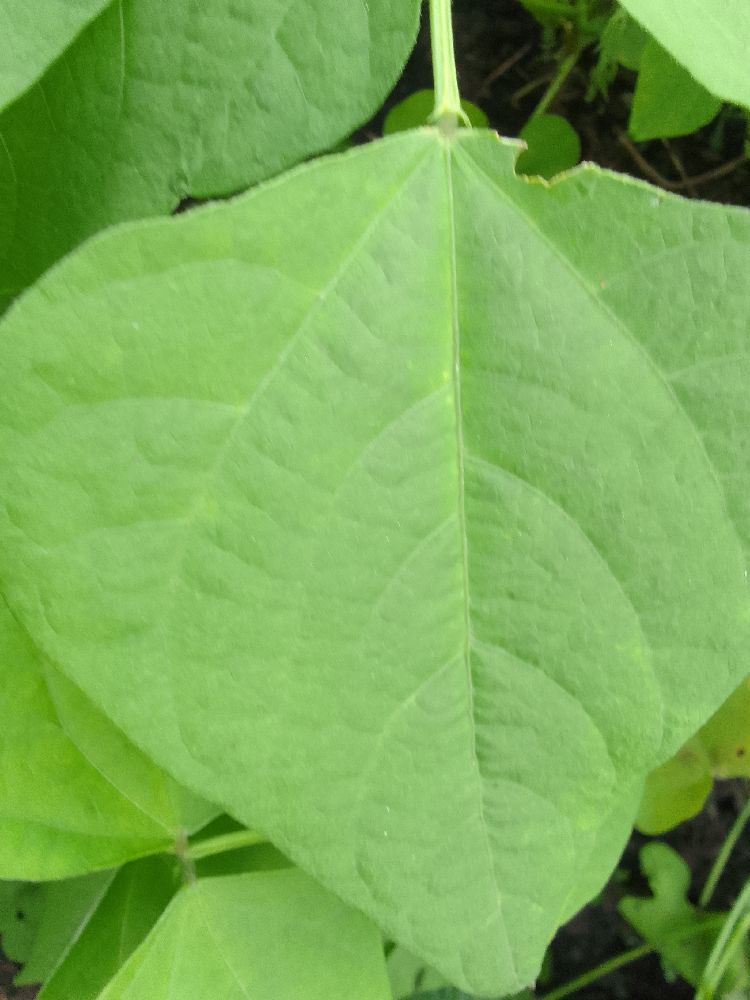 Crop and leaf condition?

common bean, healthy
